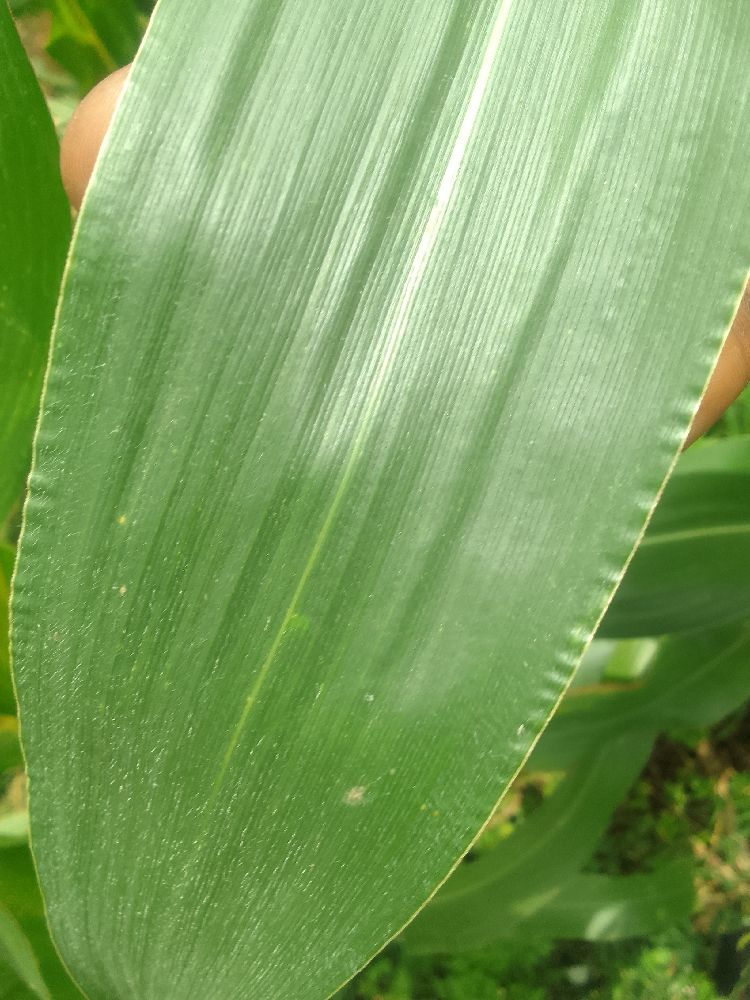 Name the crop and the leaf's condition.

maize, healthy
